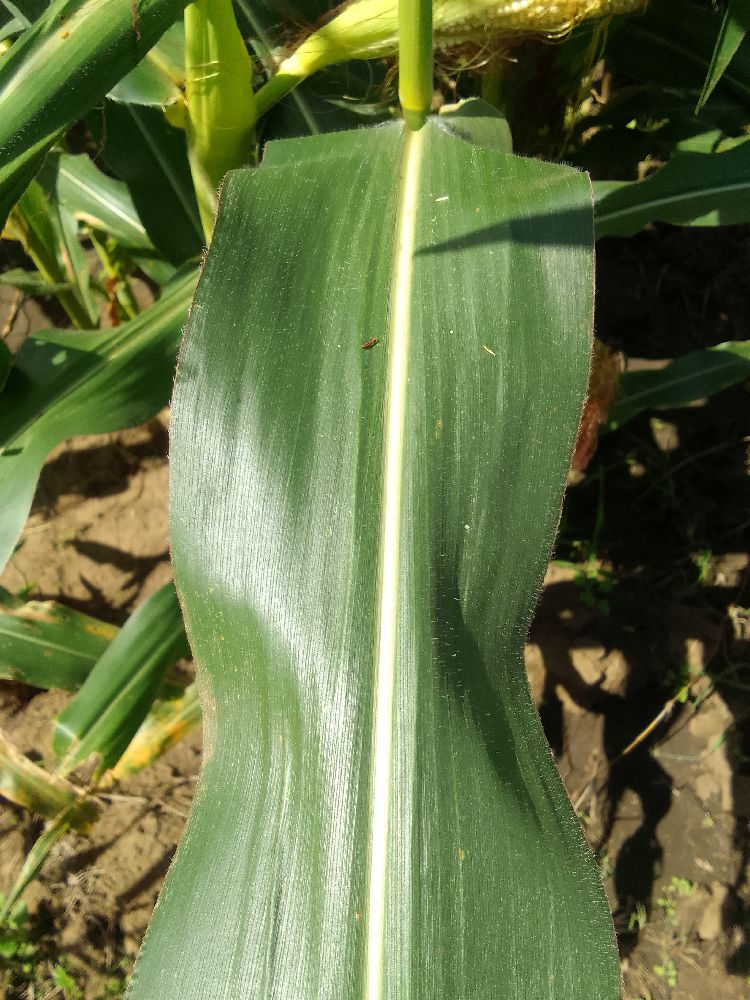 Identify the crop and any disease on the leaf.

maize, healthy
